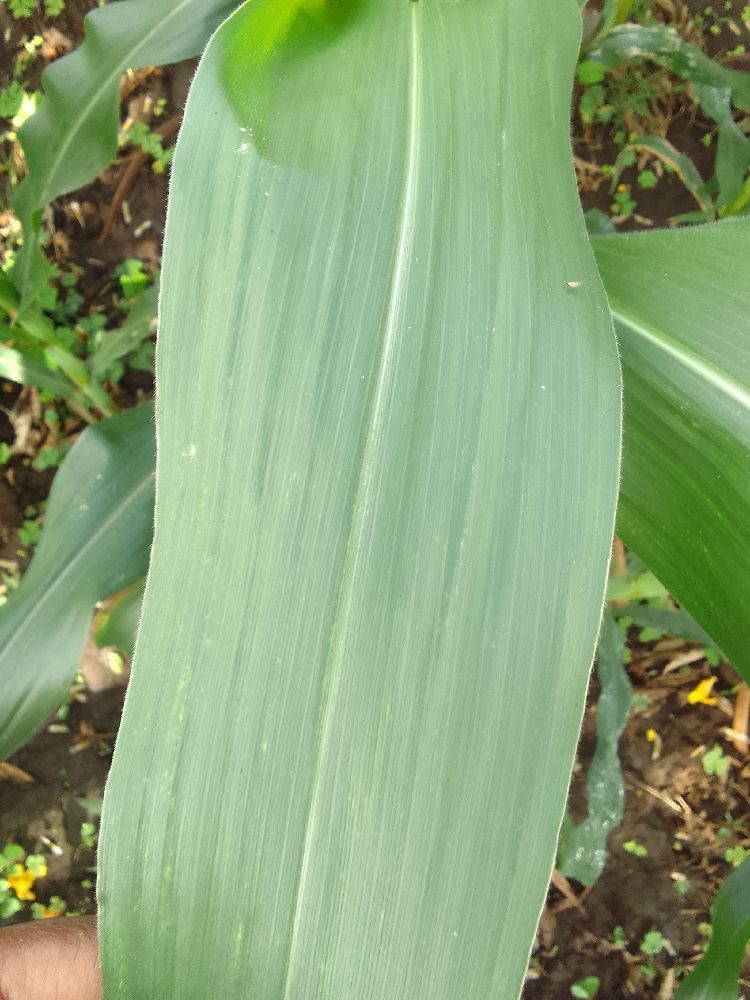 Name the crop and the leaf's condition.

maize, healthy
